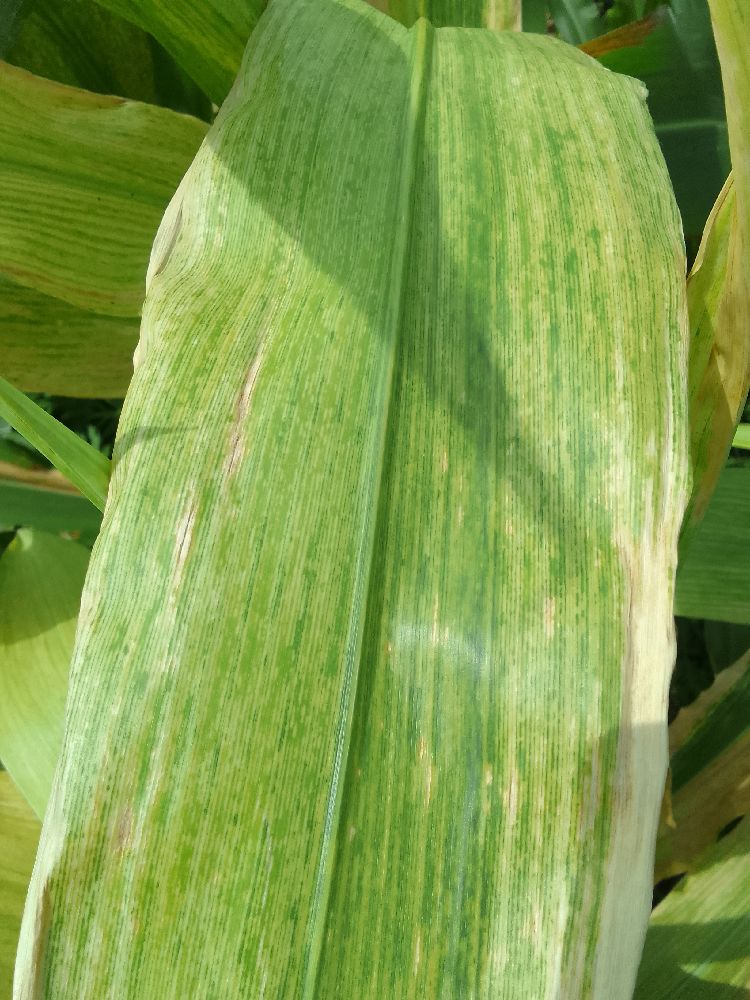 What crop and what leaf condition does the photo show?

maize, maize lethal necrosis
